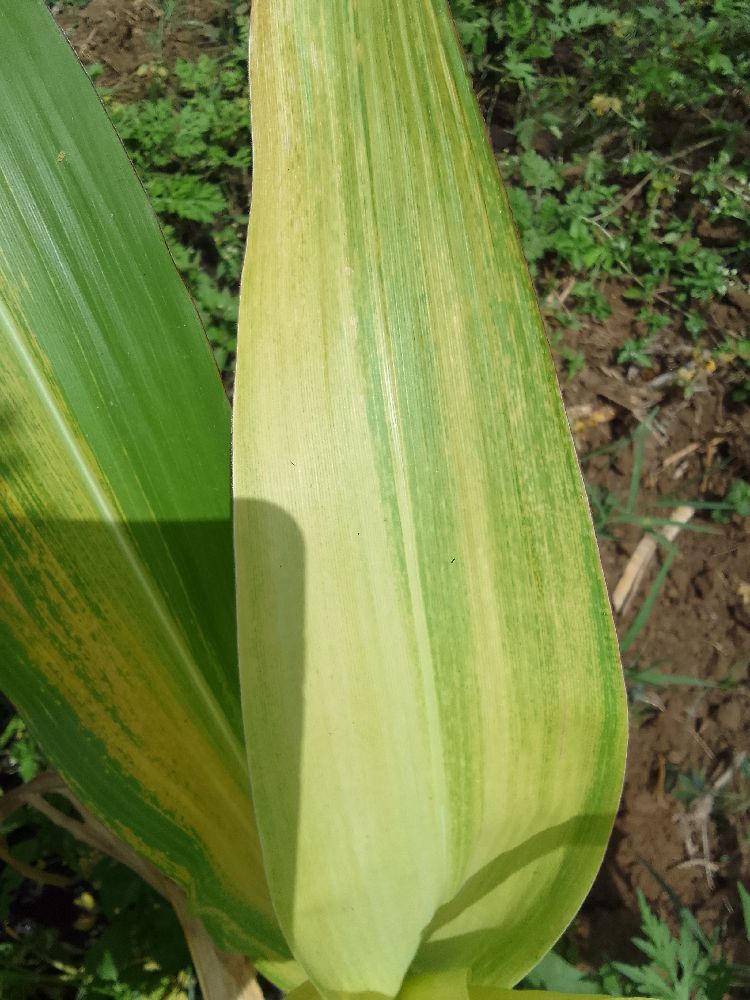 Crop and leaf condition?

maize, maize lethal necrosis
